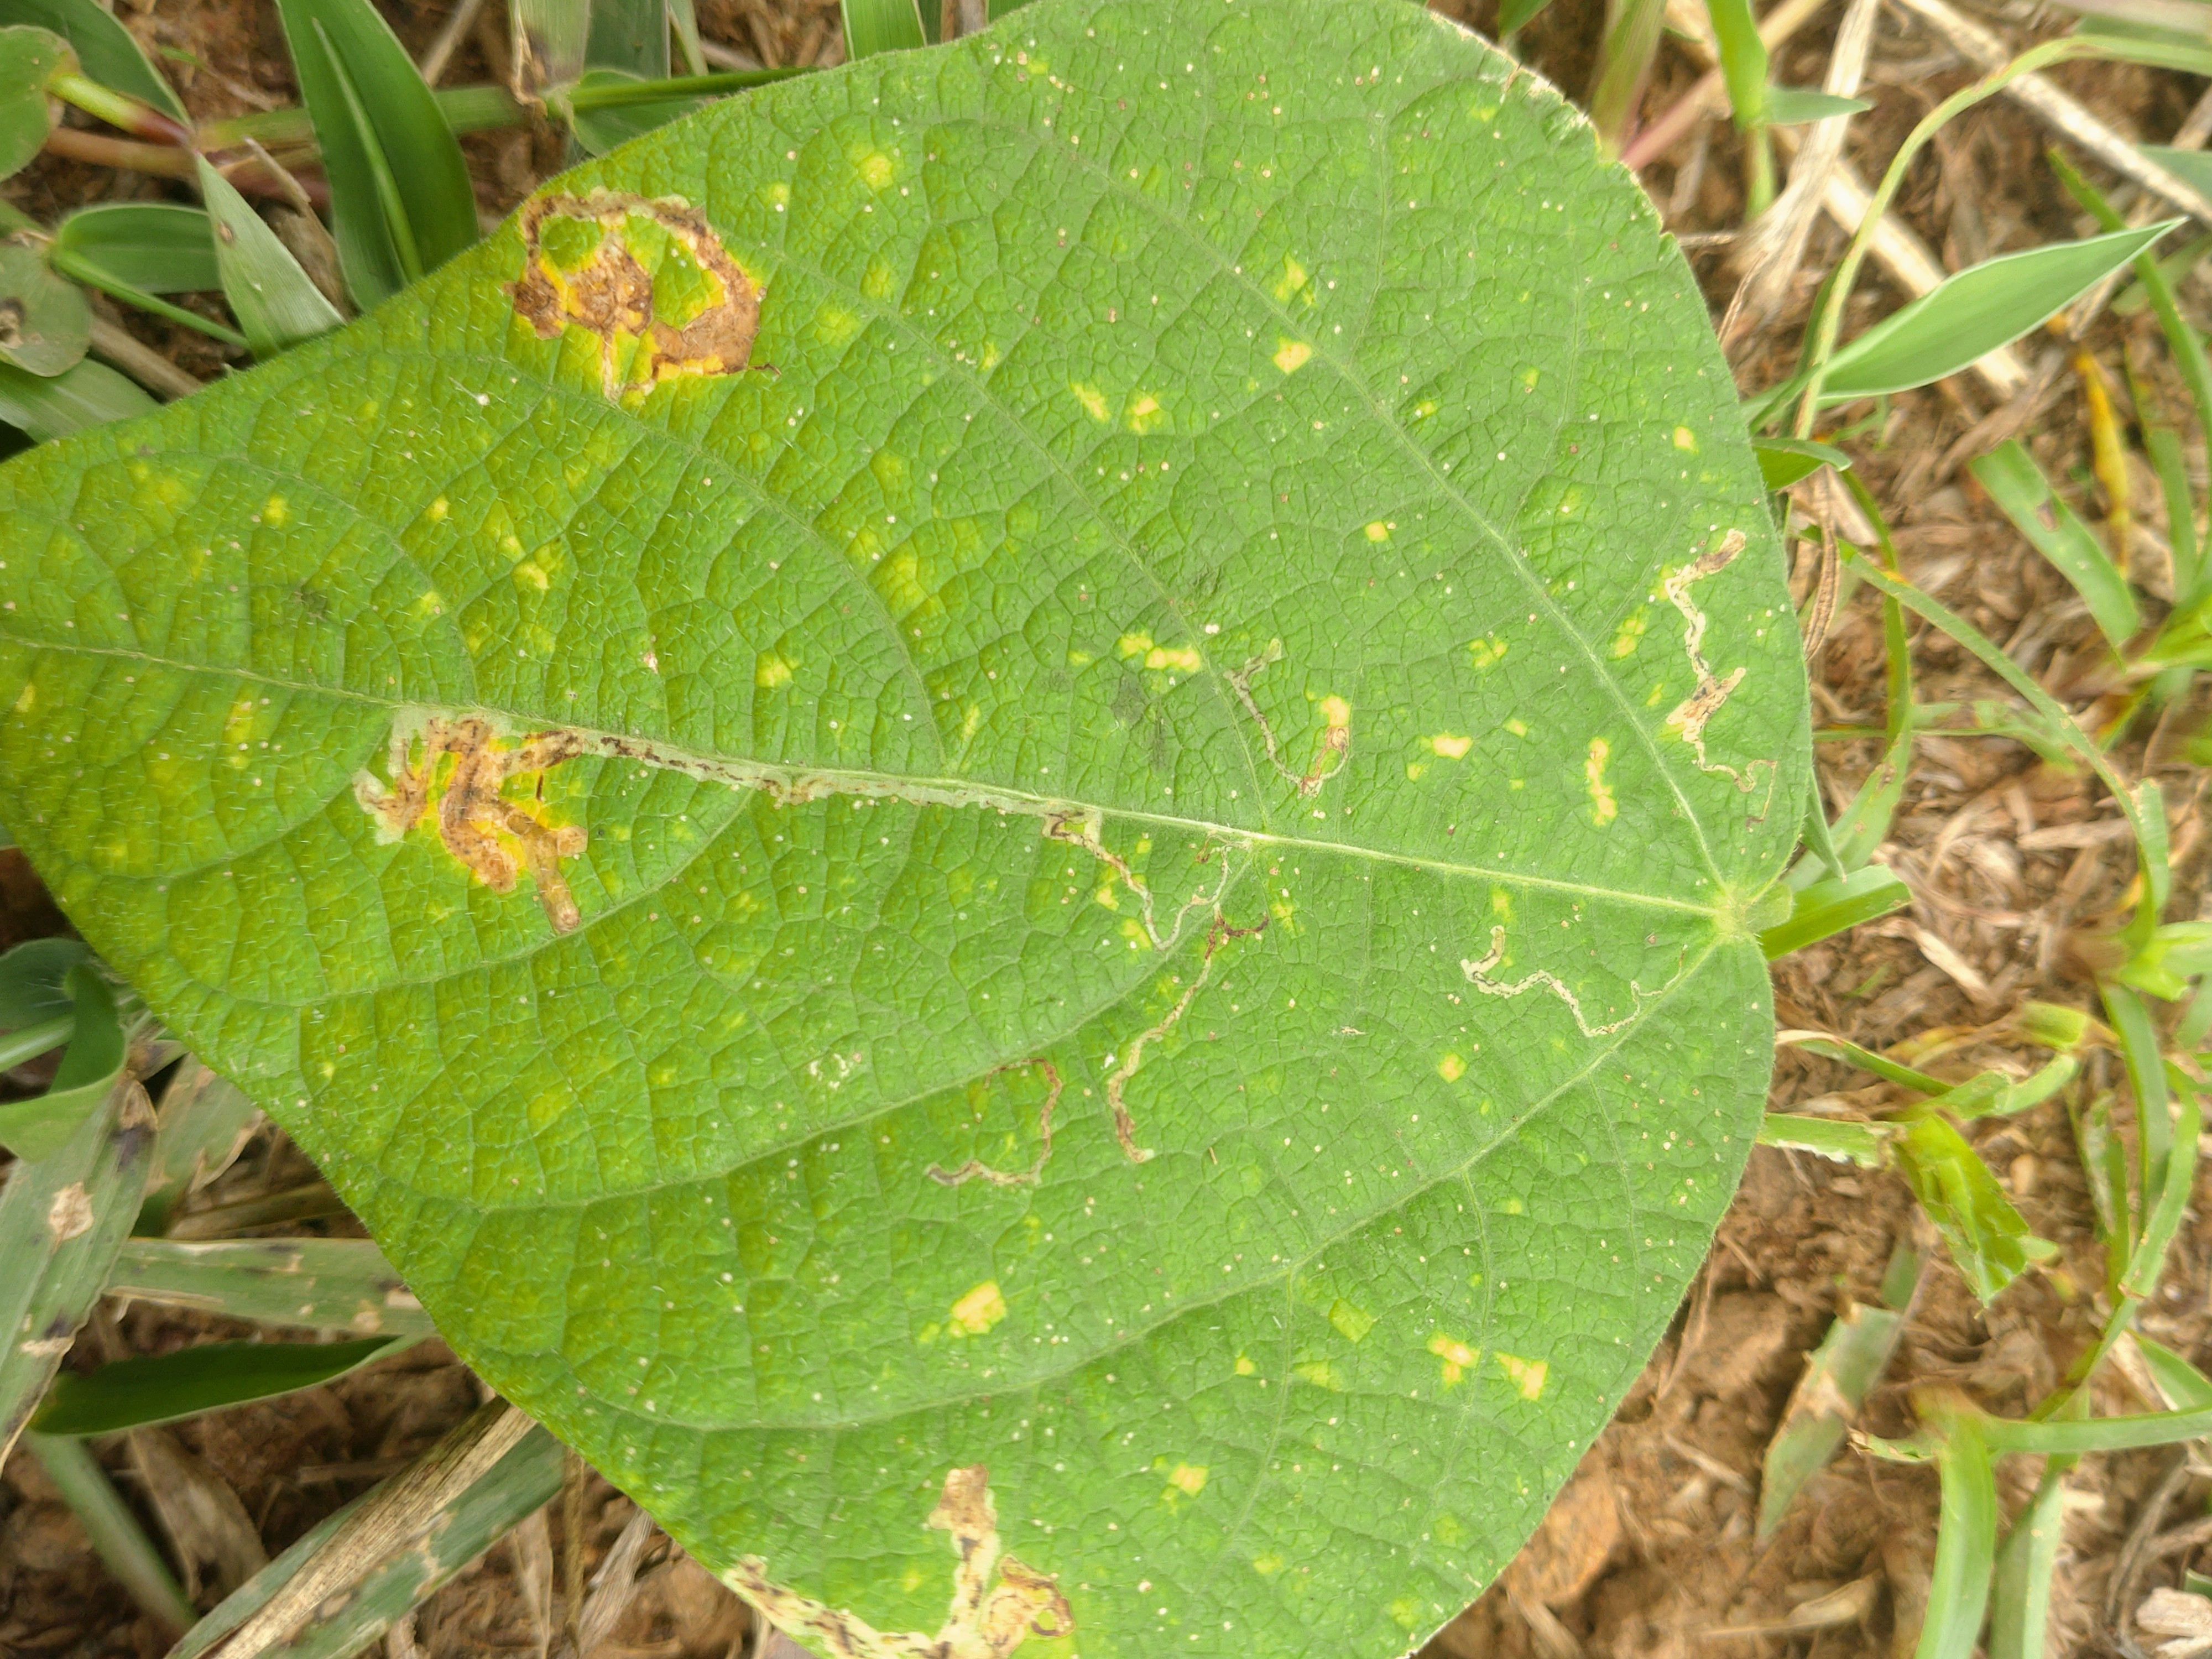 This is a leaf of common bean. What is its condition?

rust
